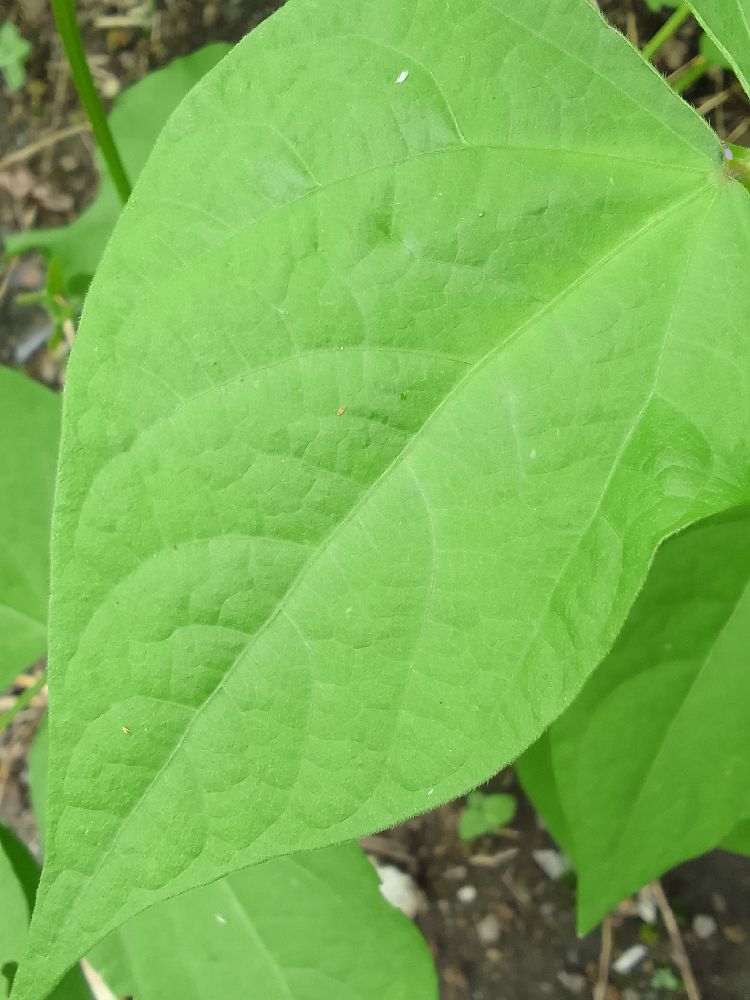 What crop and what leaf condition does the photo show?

common bean, healthy
